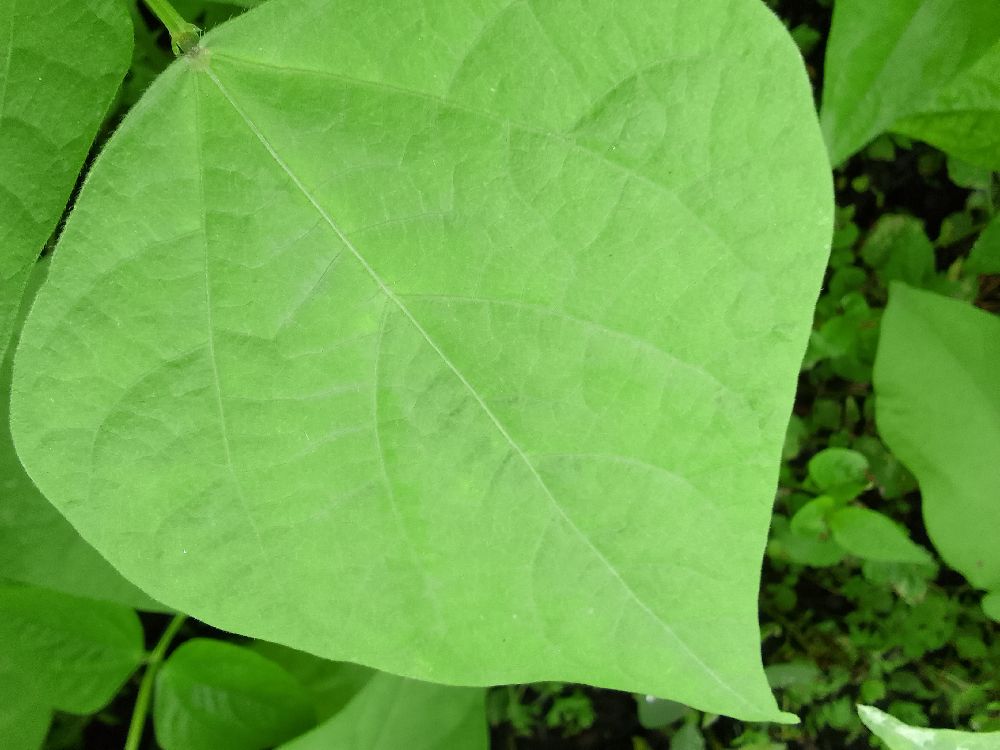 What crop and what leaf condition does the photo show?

common bean, healthy
